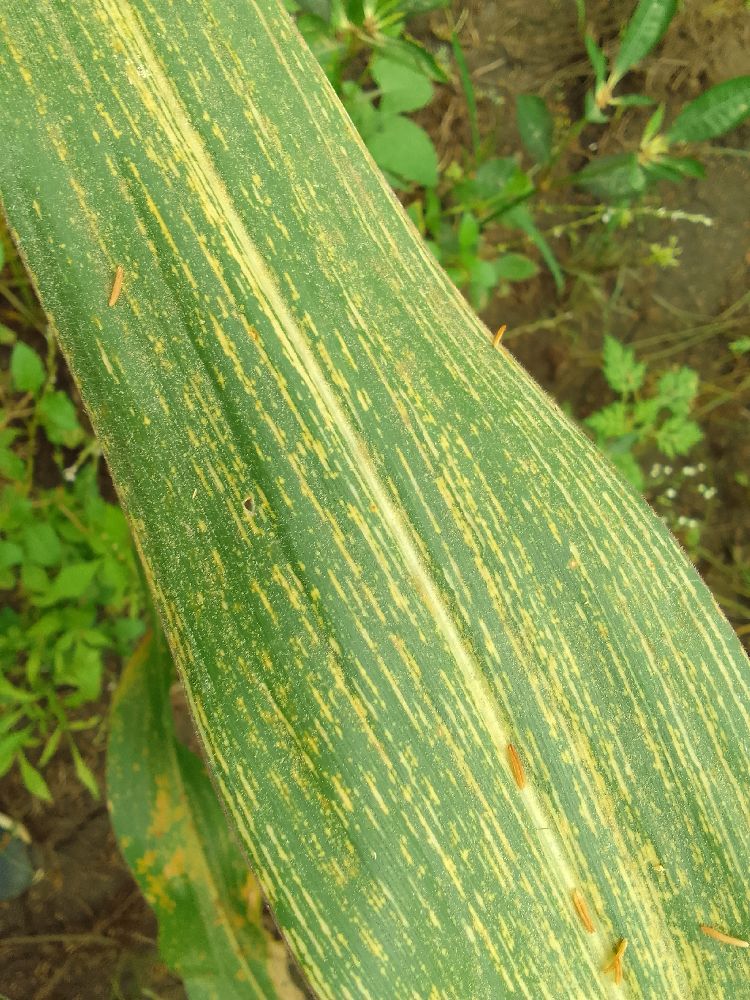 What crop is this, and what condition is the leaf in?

maize, maize streak virus
